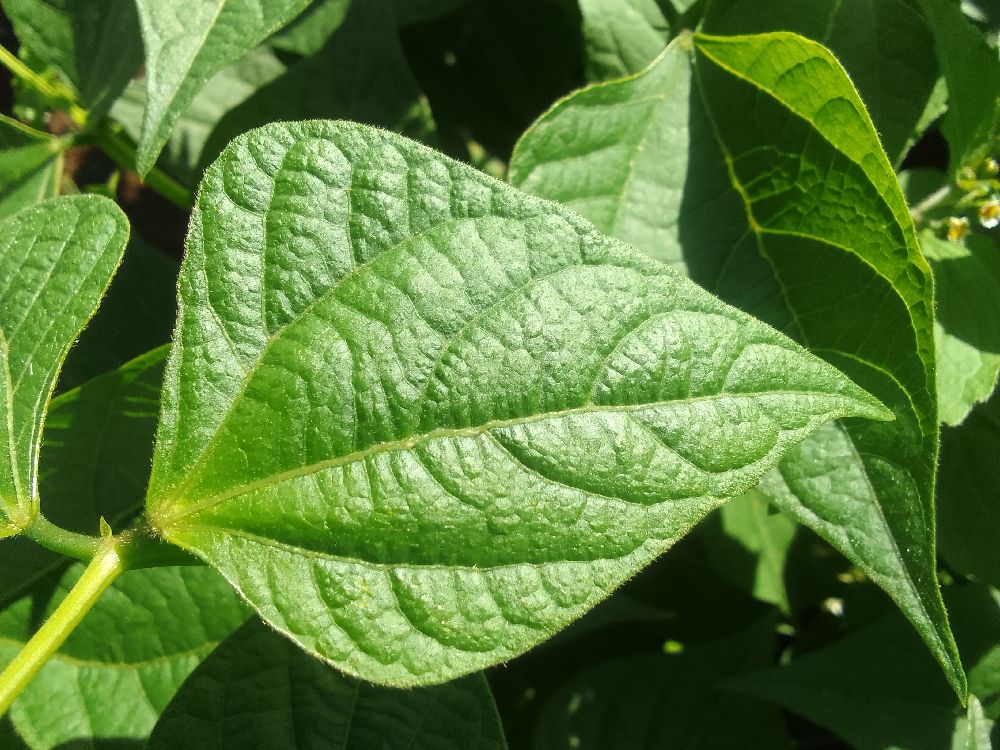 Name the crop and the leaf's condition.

common bean, healthy
